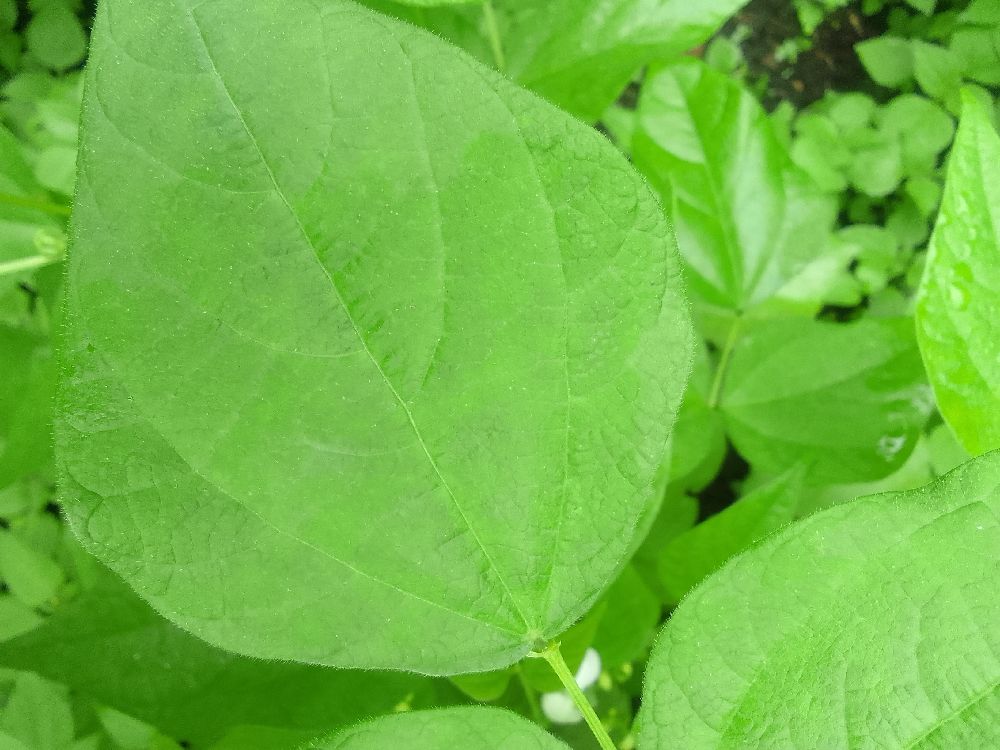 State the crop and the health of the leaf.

common bean, healthy
